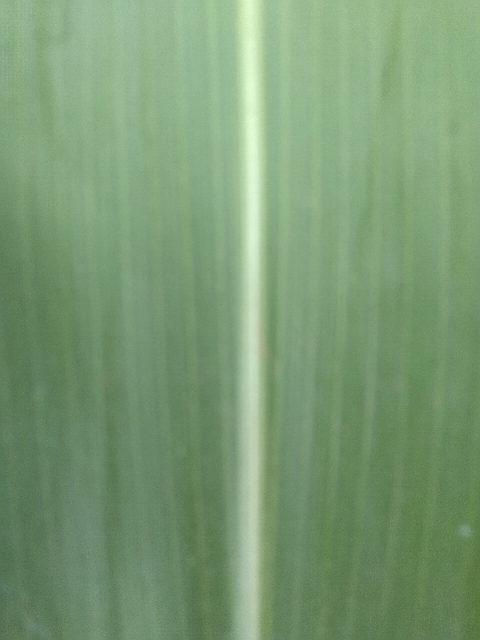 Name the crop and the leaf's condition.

maize, healthy
